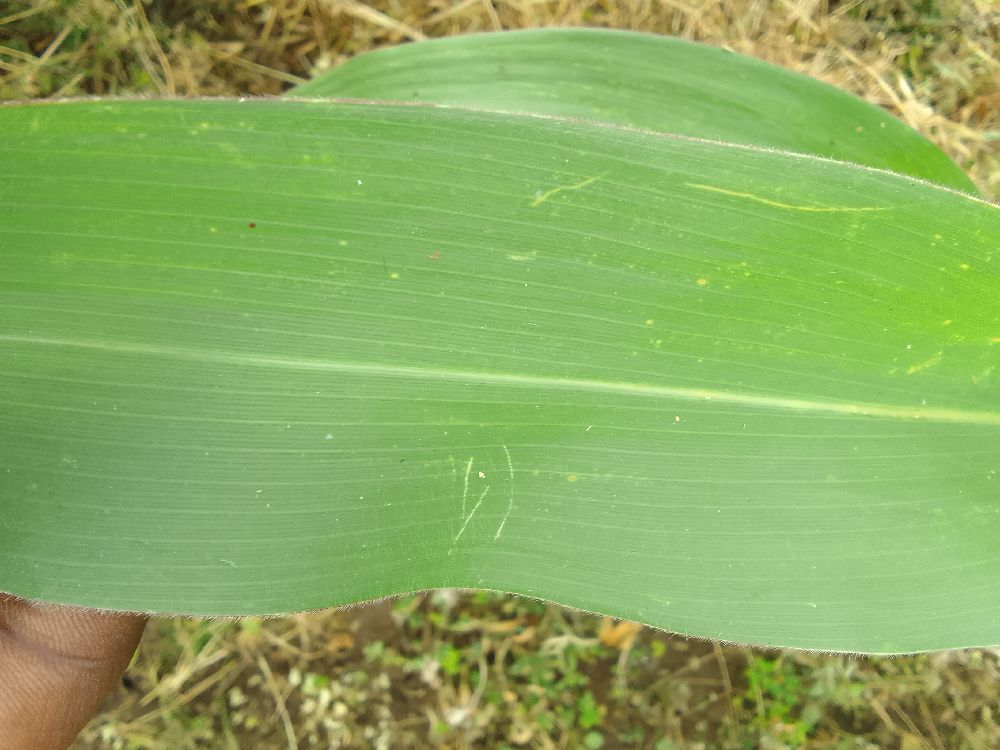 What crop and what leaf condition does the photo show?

maize, healthy
